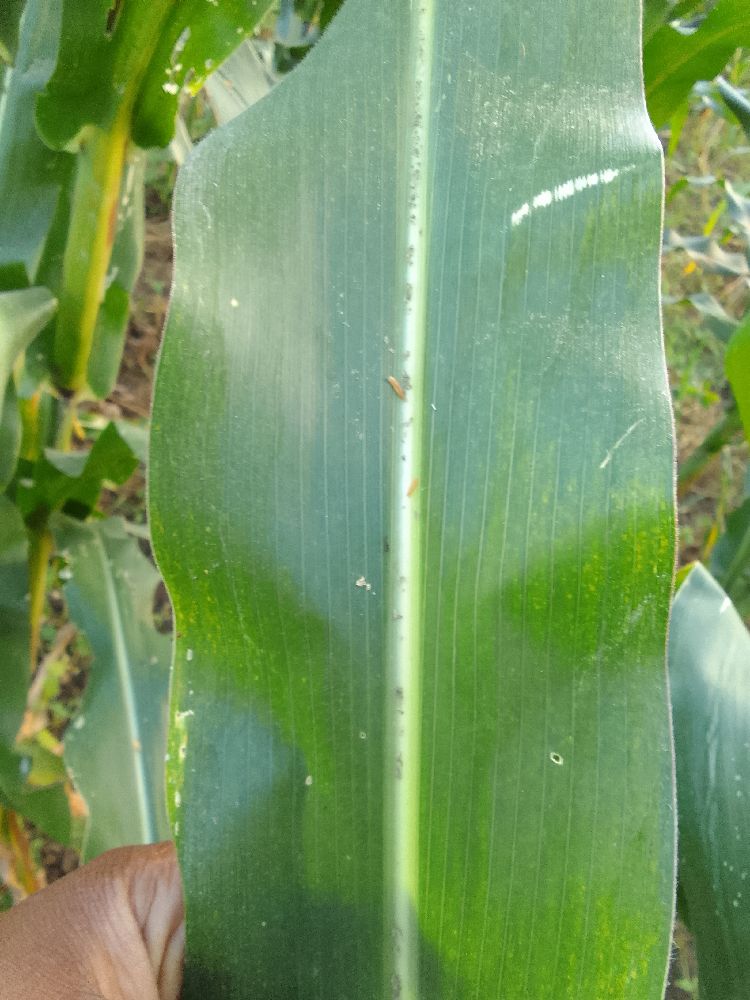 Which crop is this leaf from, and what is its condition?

maize, healthy
